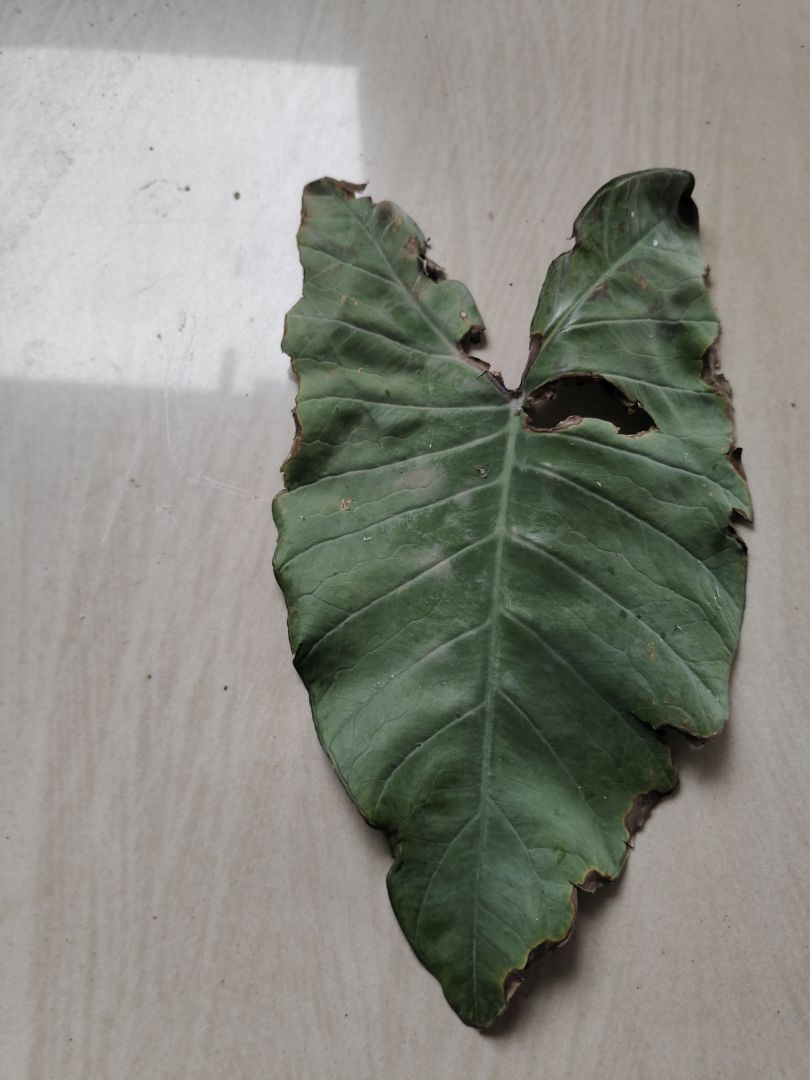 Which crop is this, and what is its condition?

taro, leaf blight
